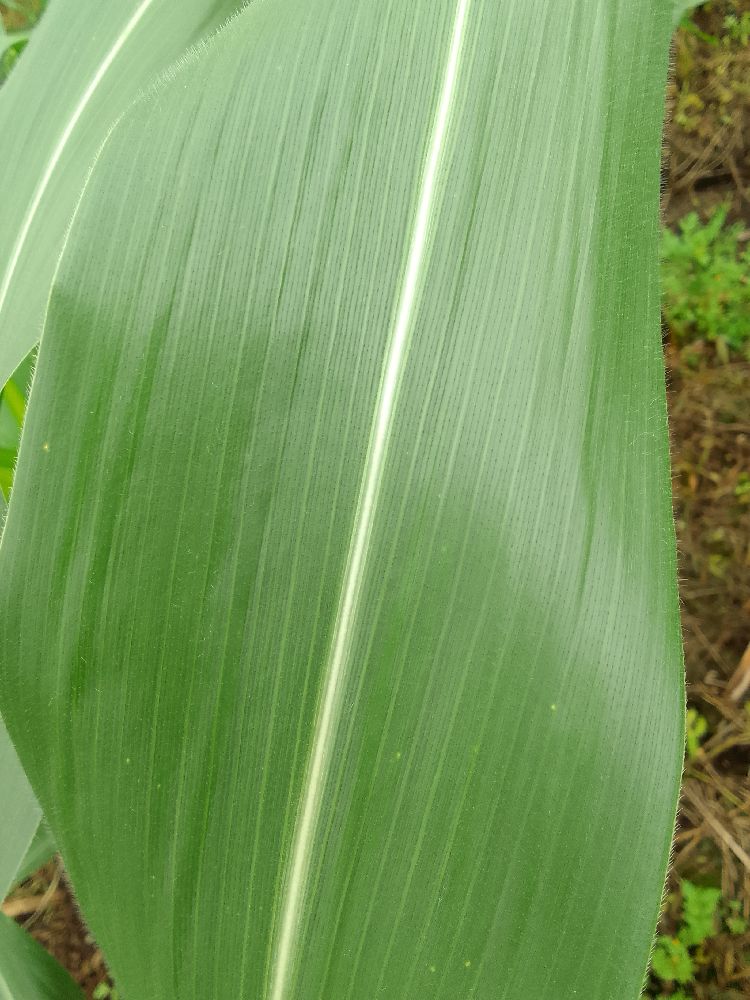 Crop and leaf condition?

maize, healthy
